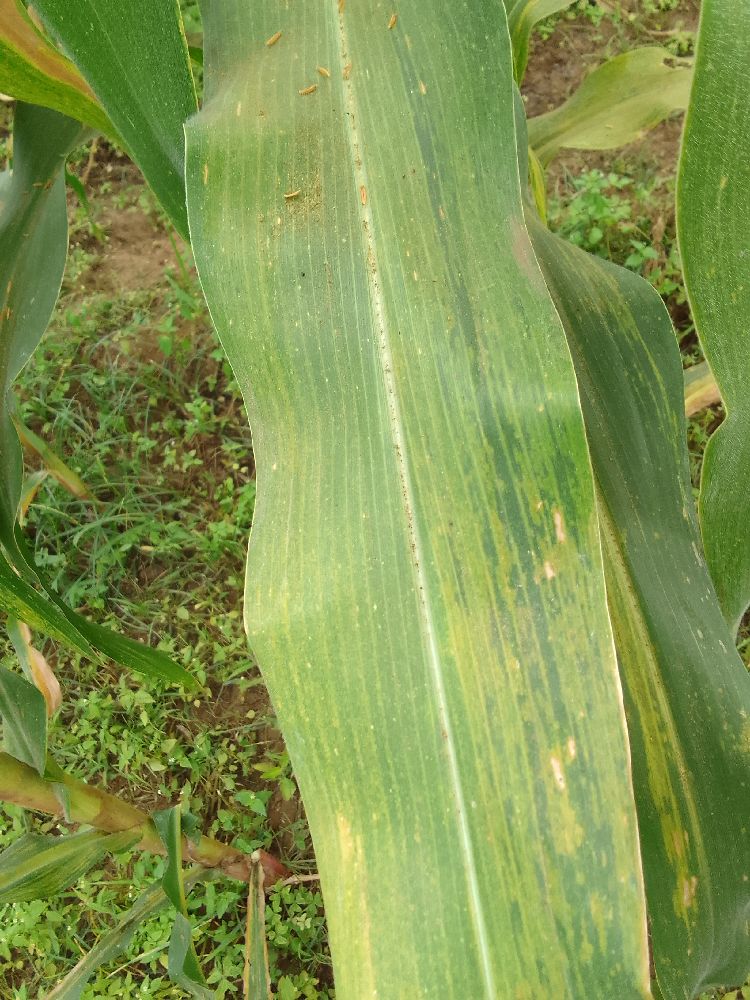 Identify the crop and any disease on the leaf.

maize, maize lethal necrosis
